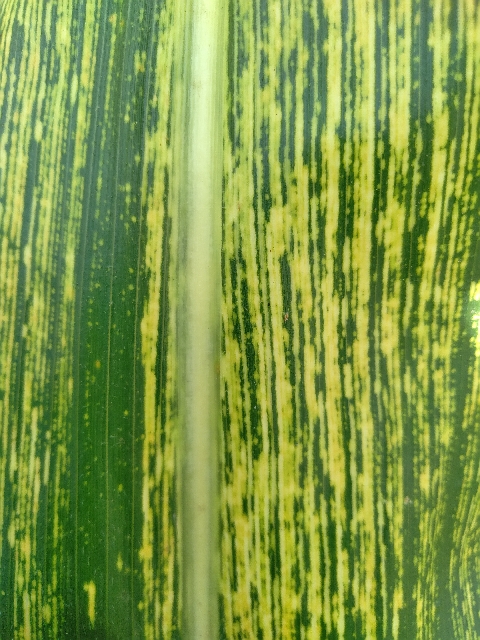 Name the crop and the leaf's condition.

maize, maize streak virus
